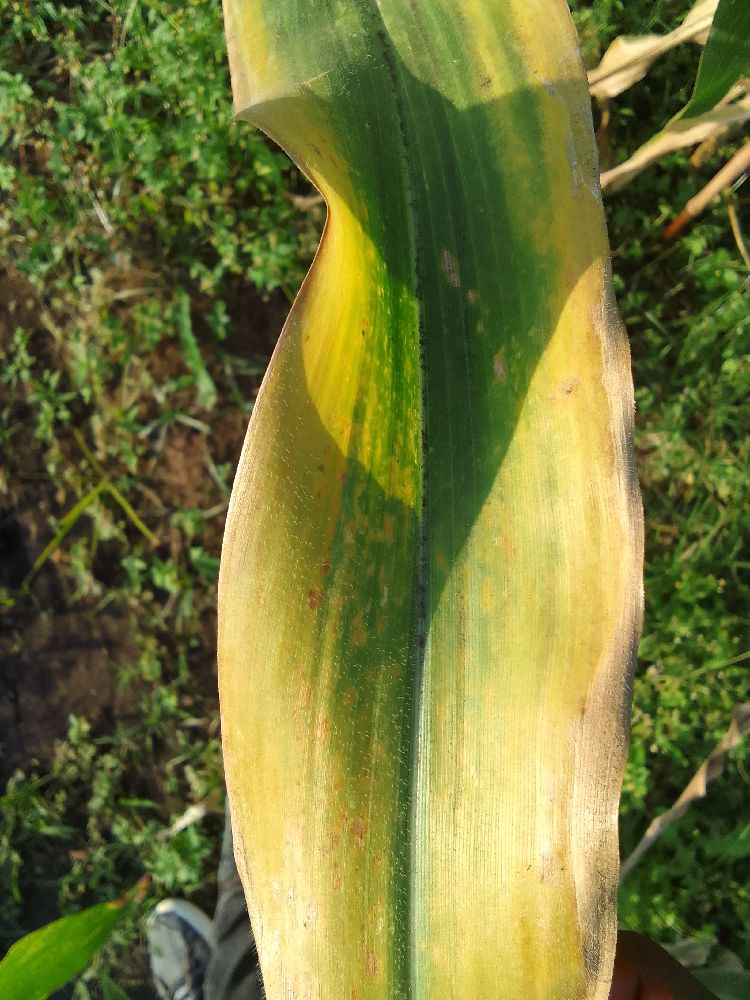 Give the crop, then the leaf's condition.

maize, maize lethal necrosis
